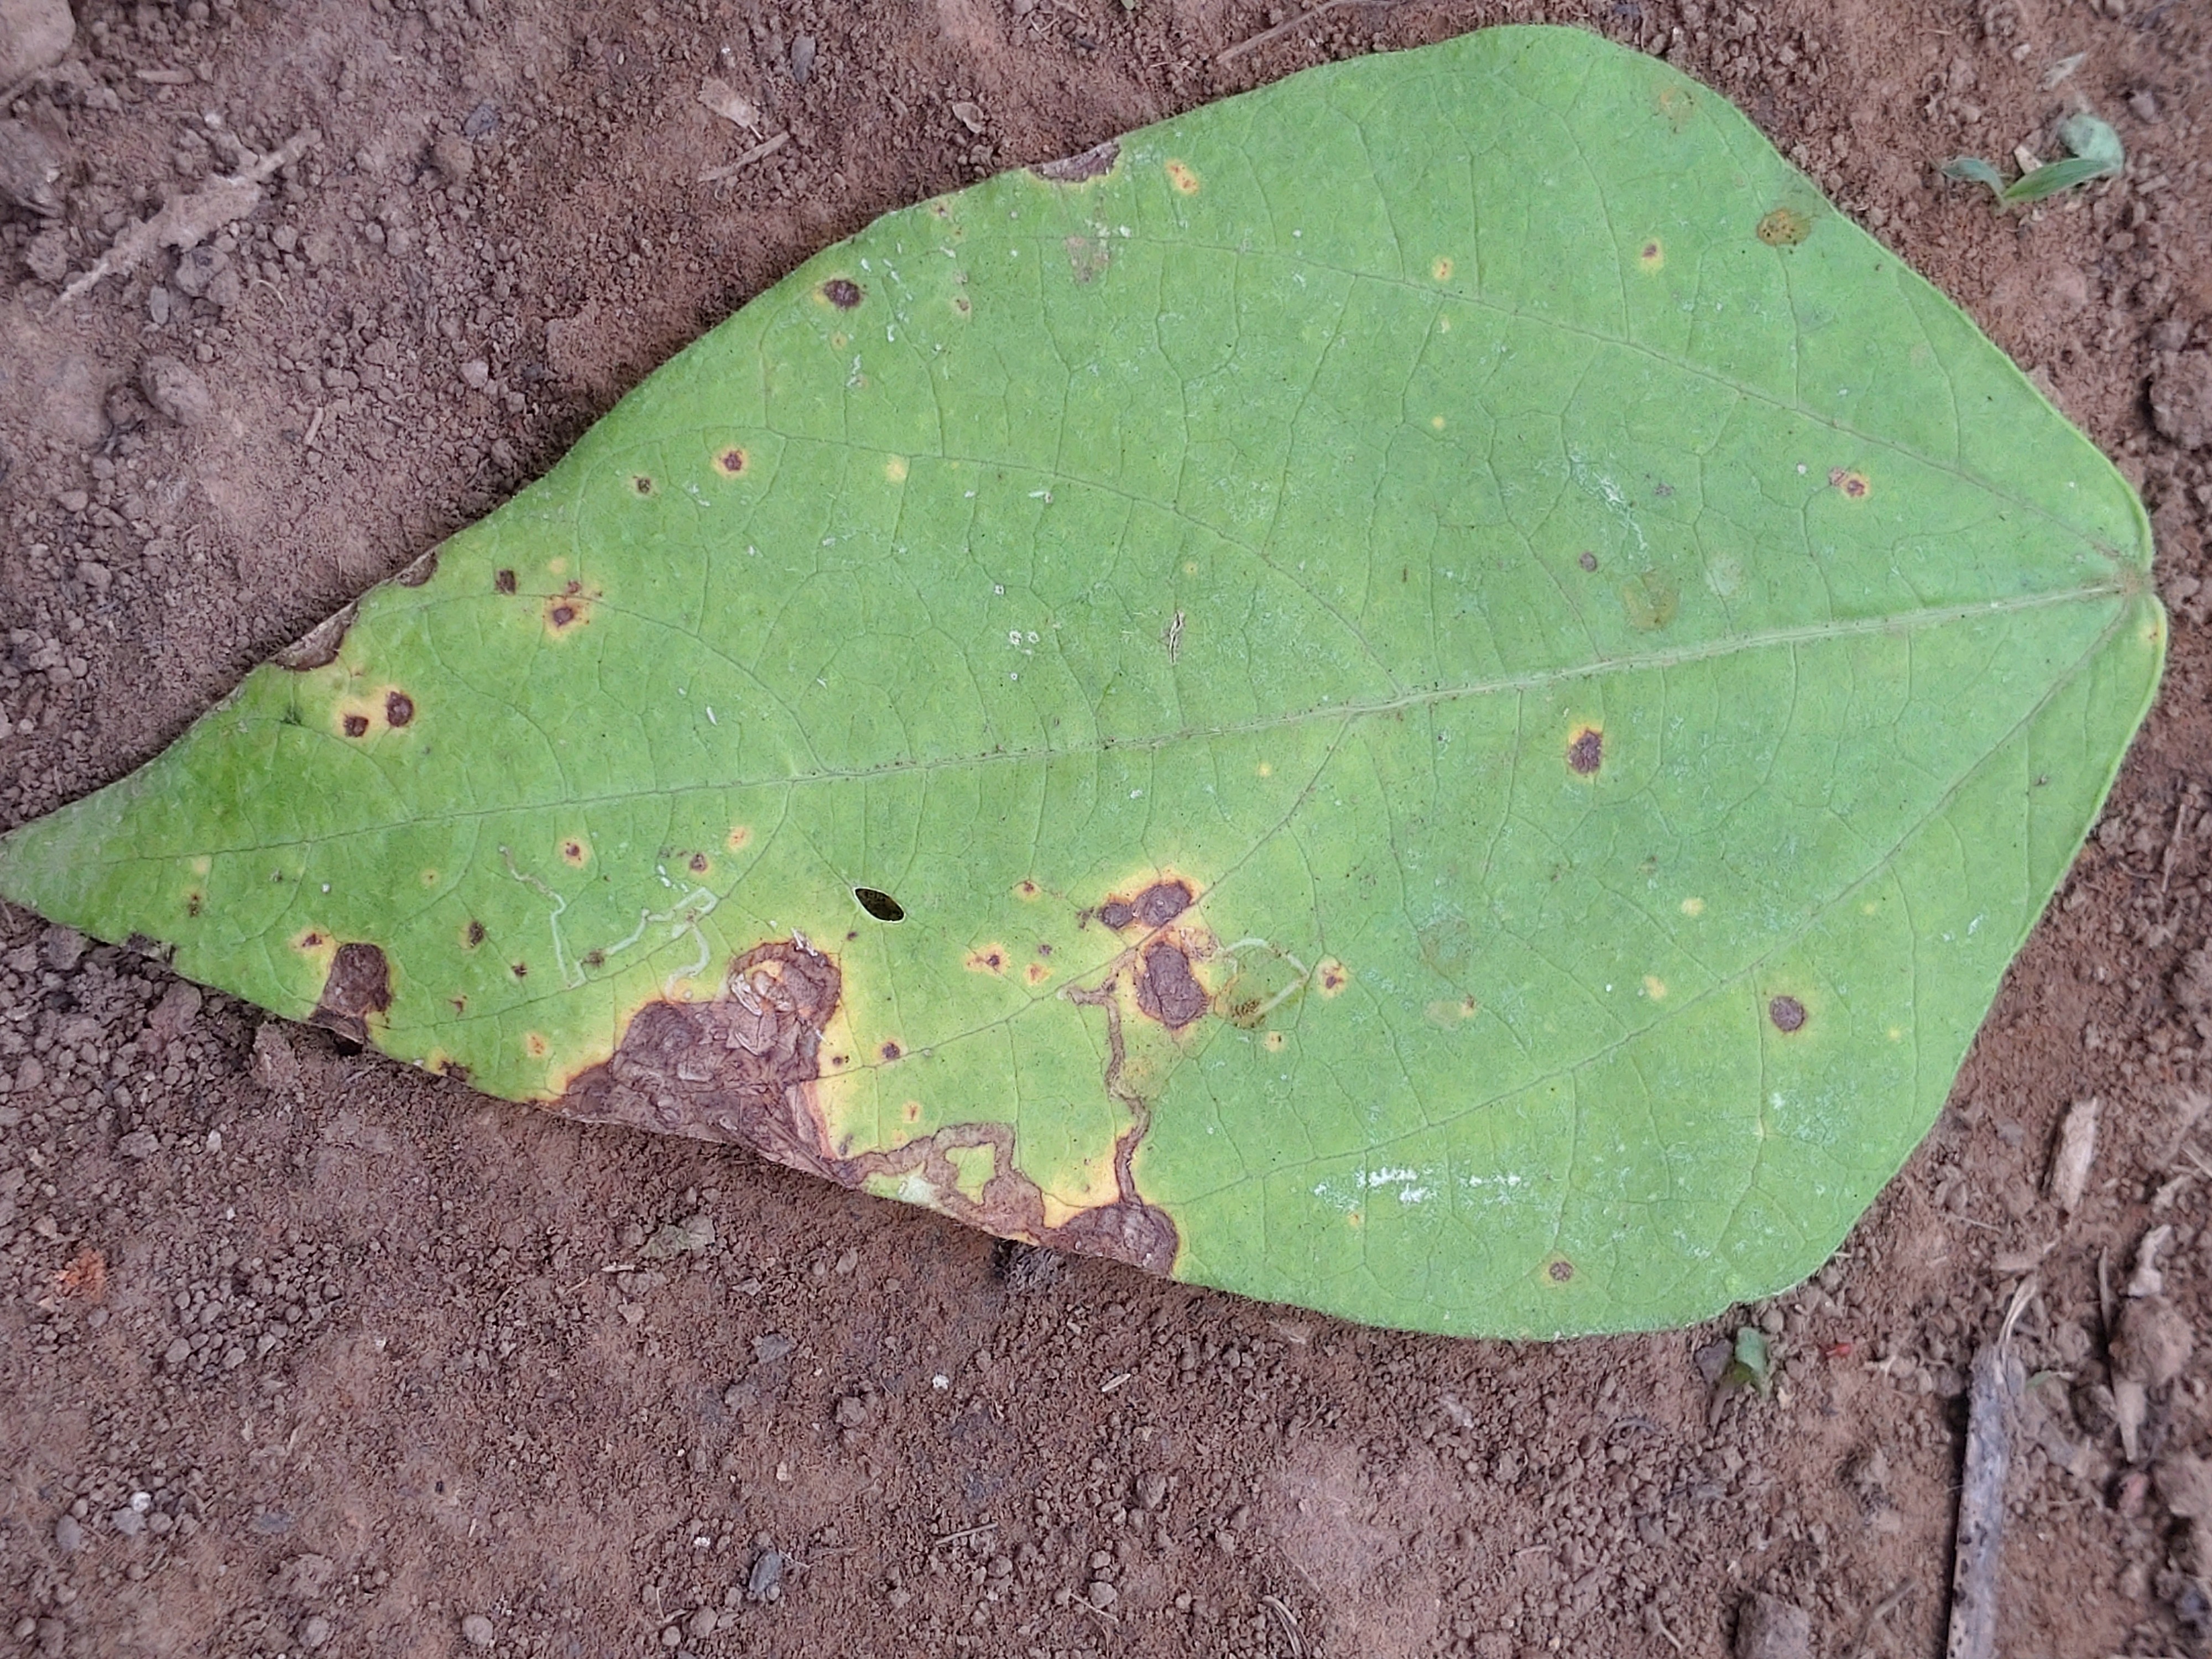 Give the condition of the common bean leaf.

rust
